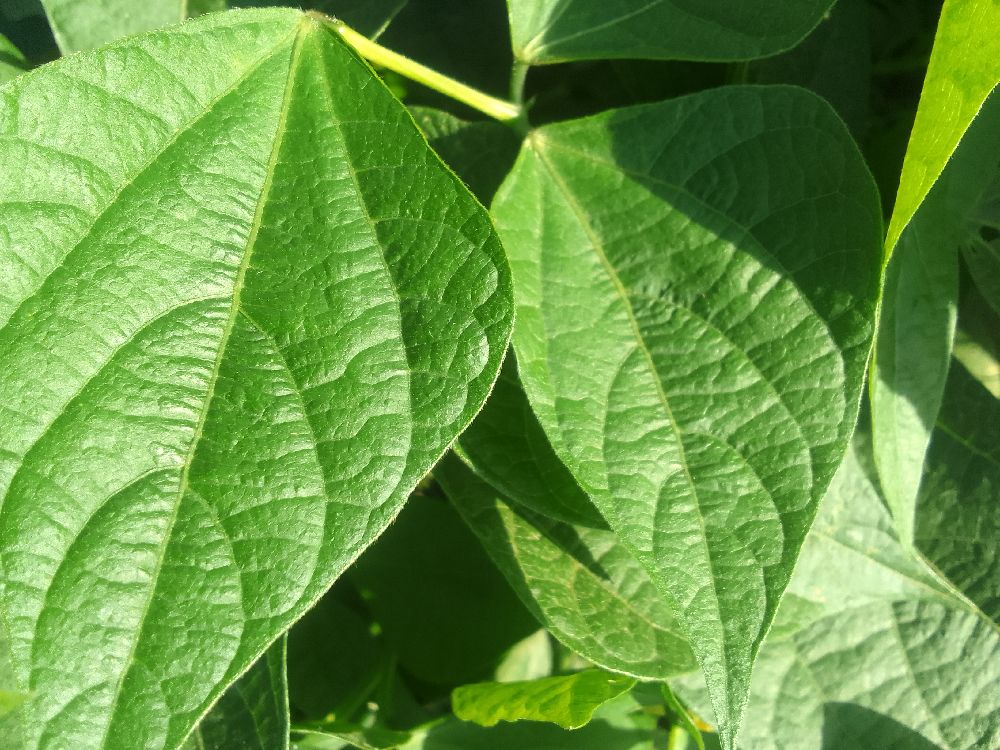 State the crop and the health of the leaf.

common bean, healthy
